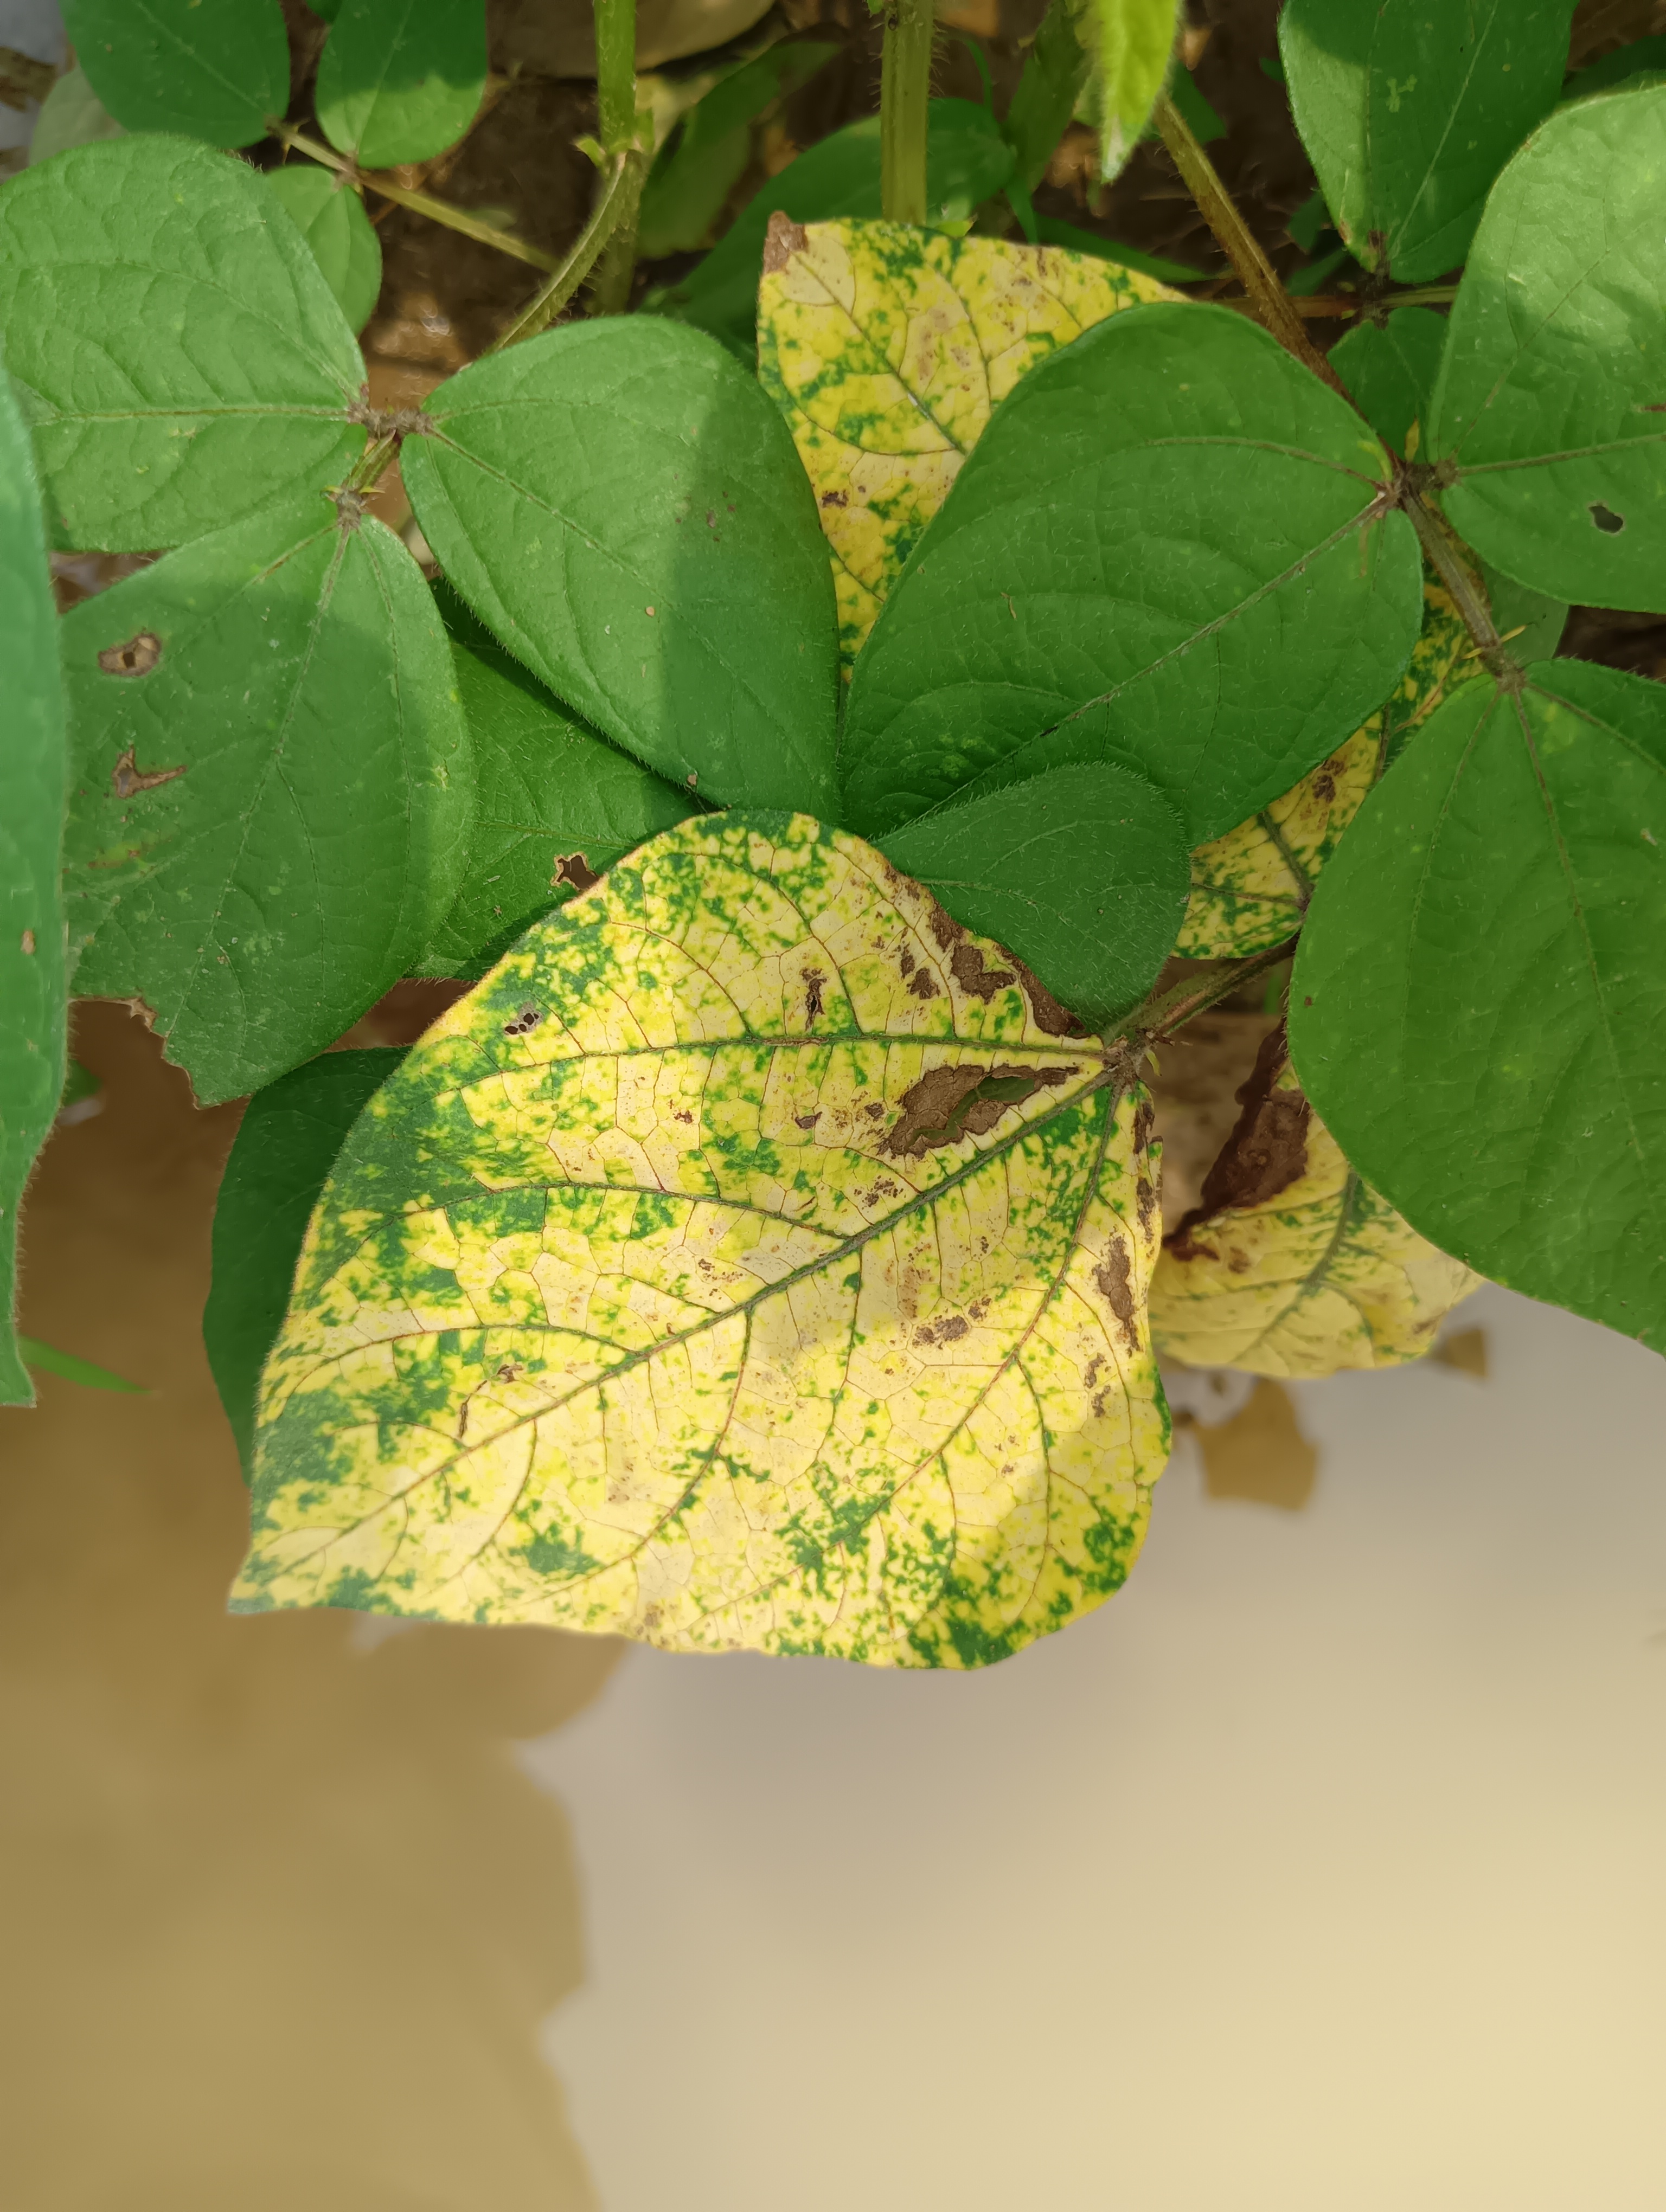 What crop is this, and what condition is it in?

mungbean, yellow mosaic
